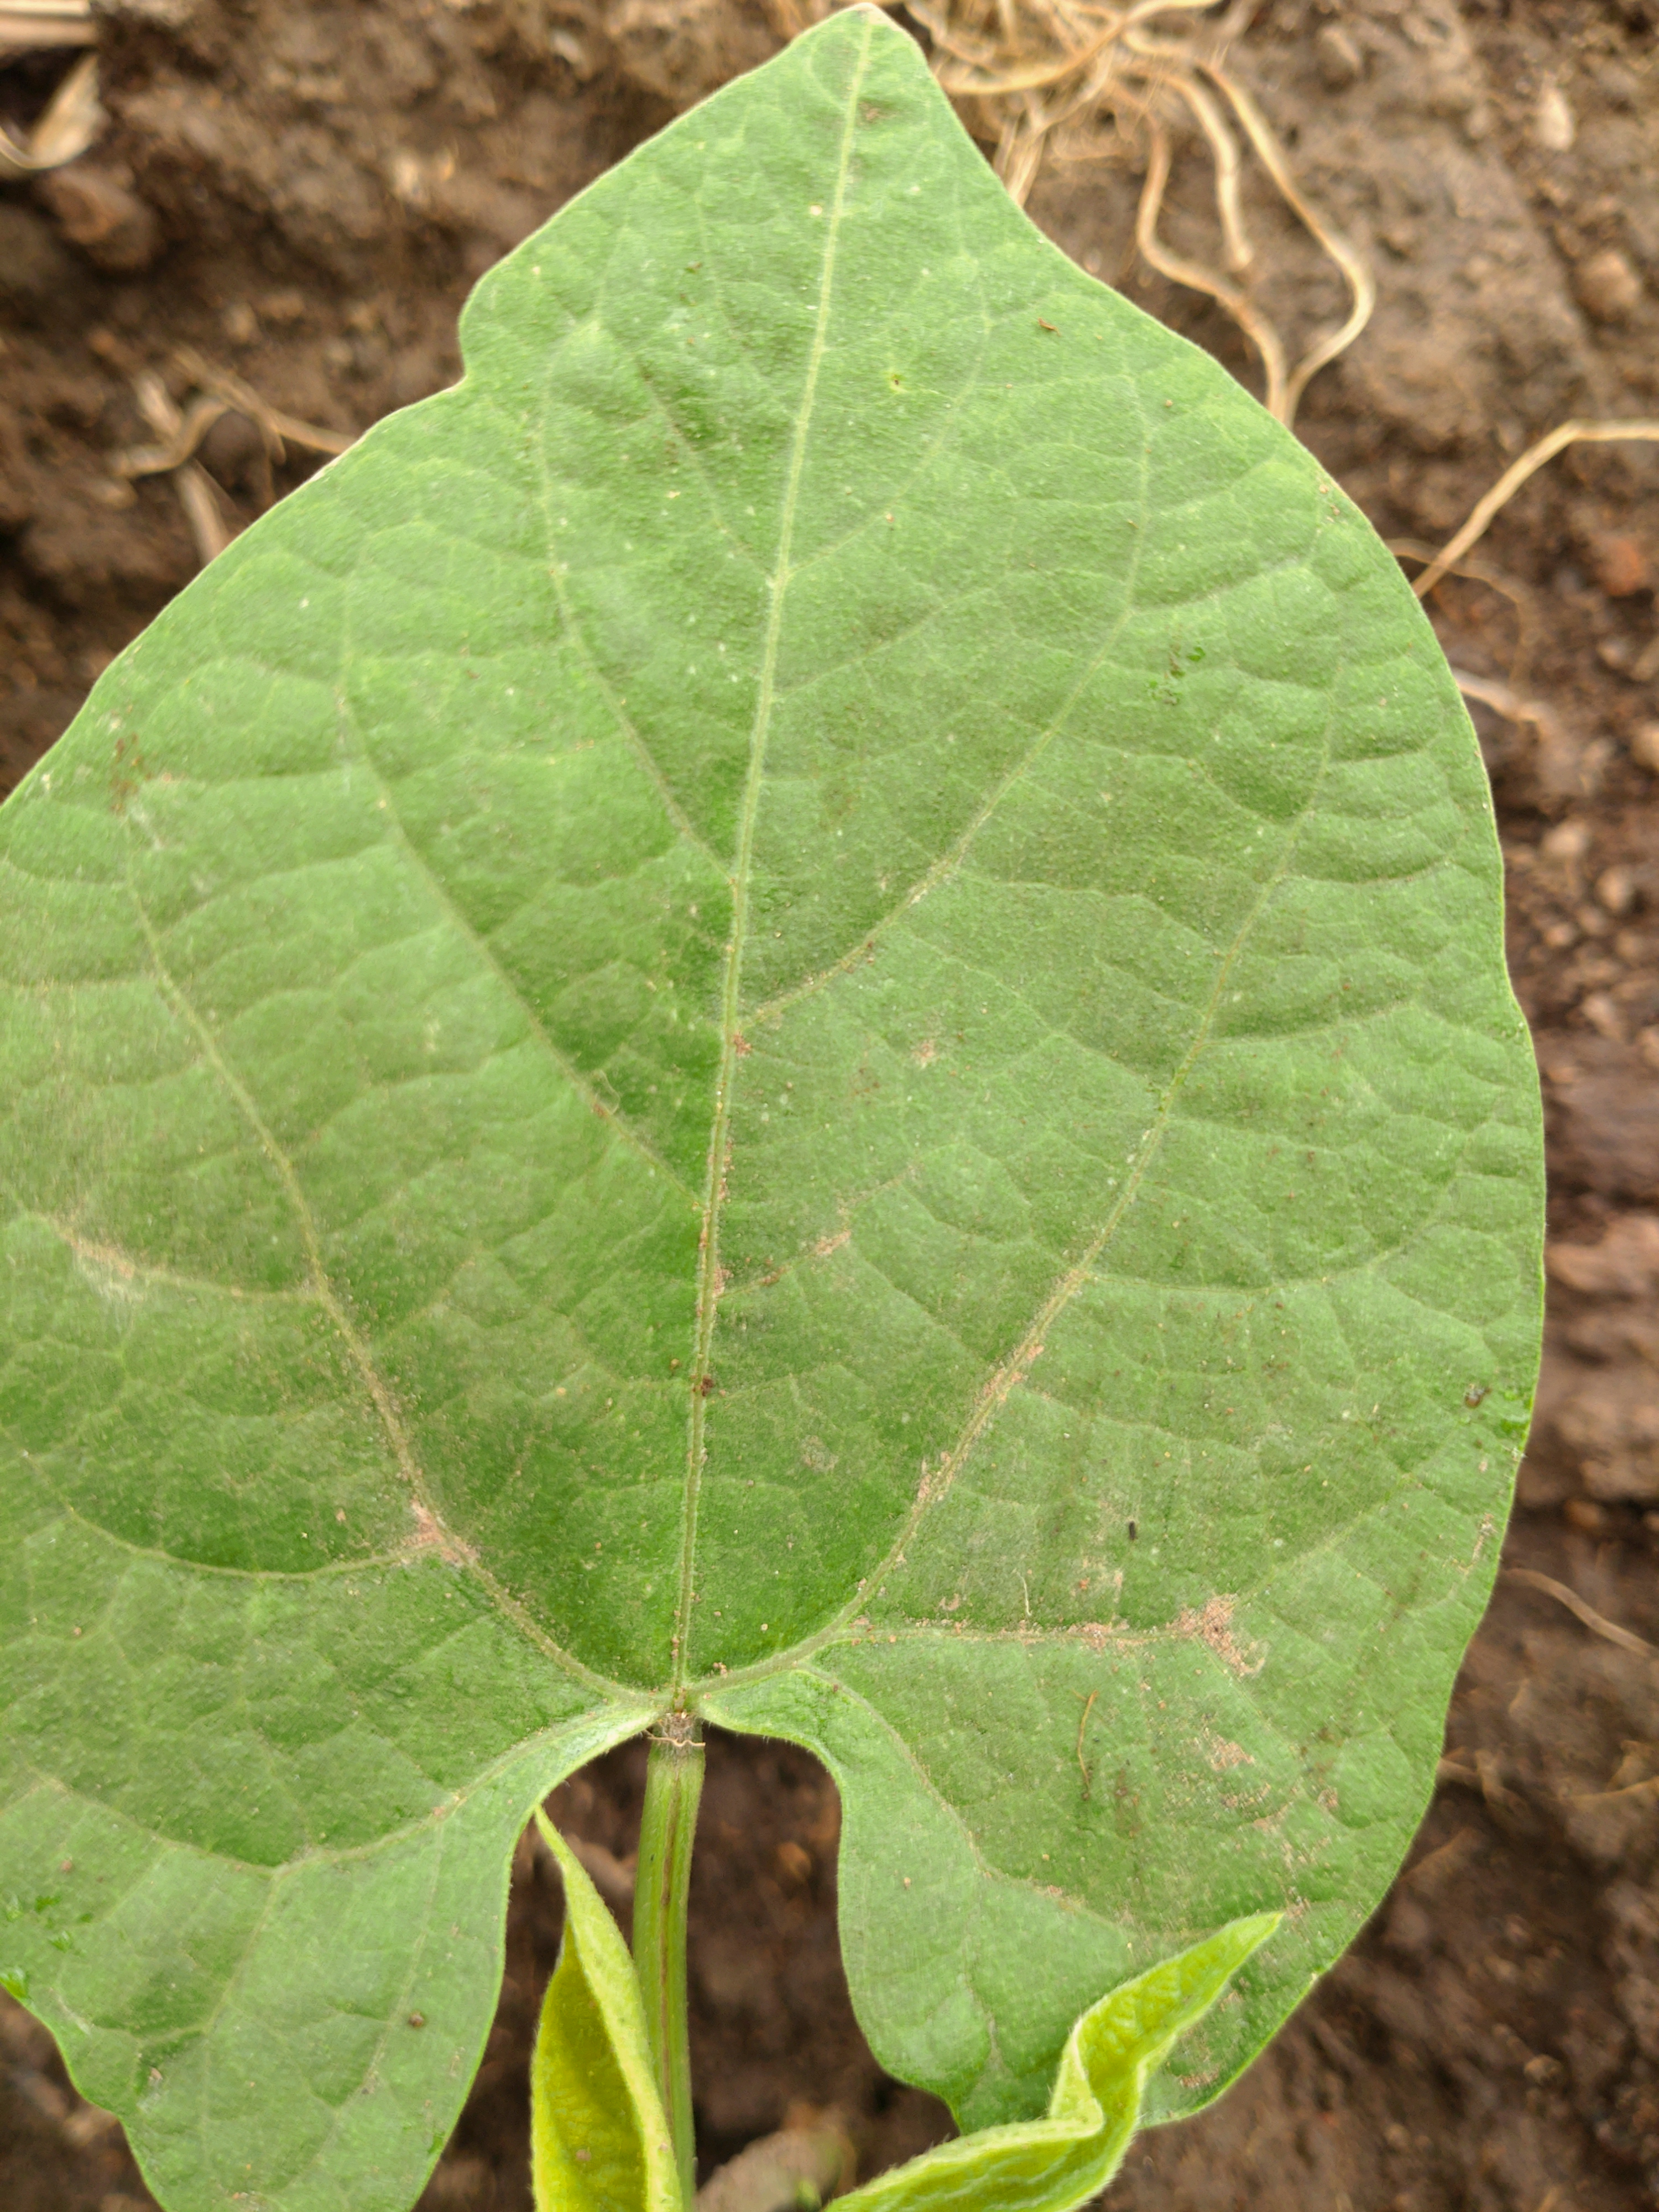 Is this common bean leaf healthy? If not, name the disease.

healthy
